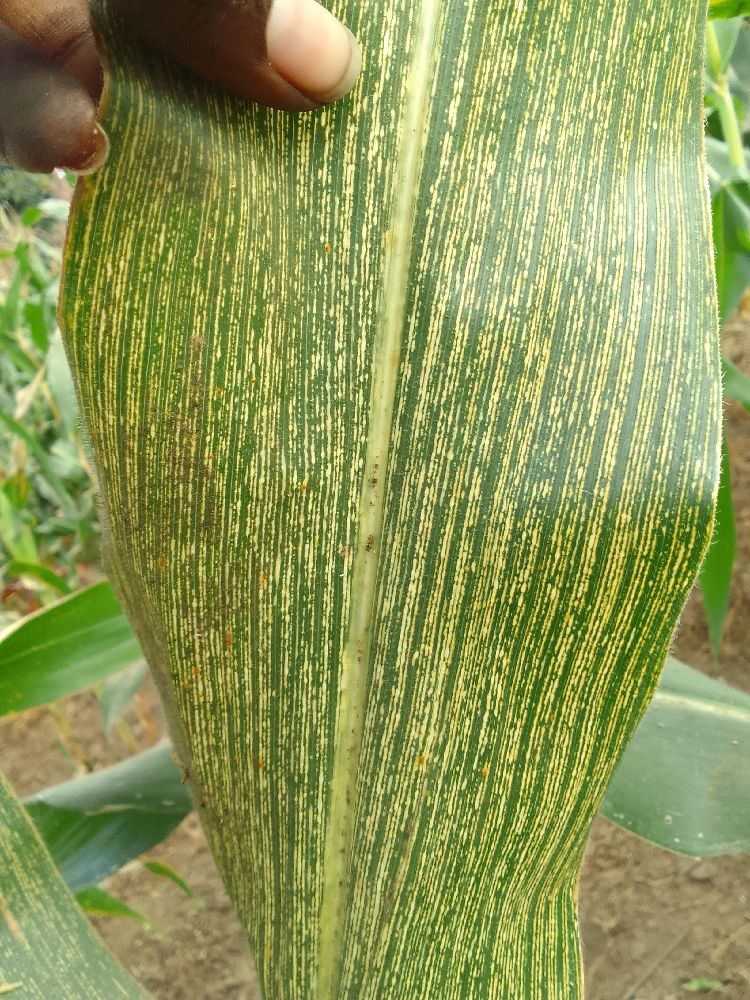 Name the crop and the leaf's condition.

maize, maize streak virus
